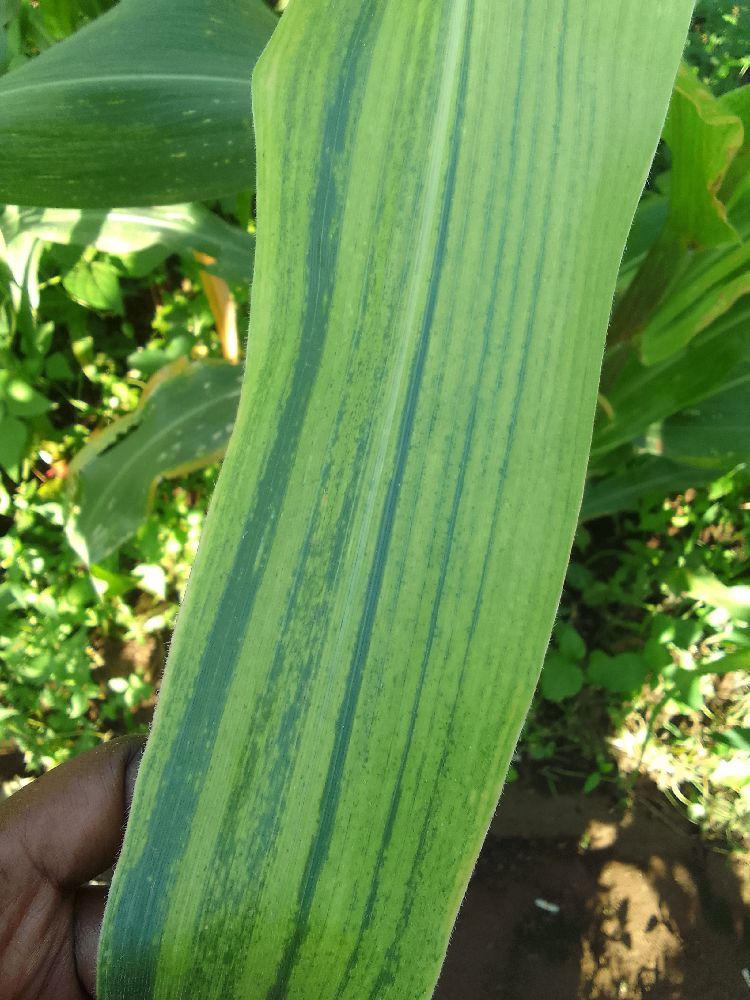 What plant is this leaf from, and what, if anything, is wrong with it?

maize, maize lethal necrosis
